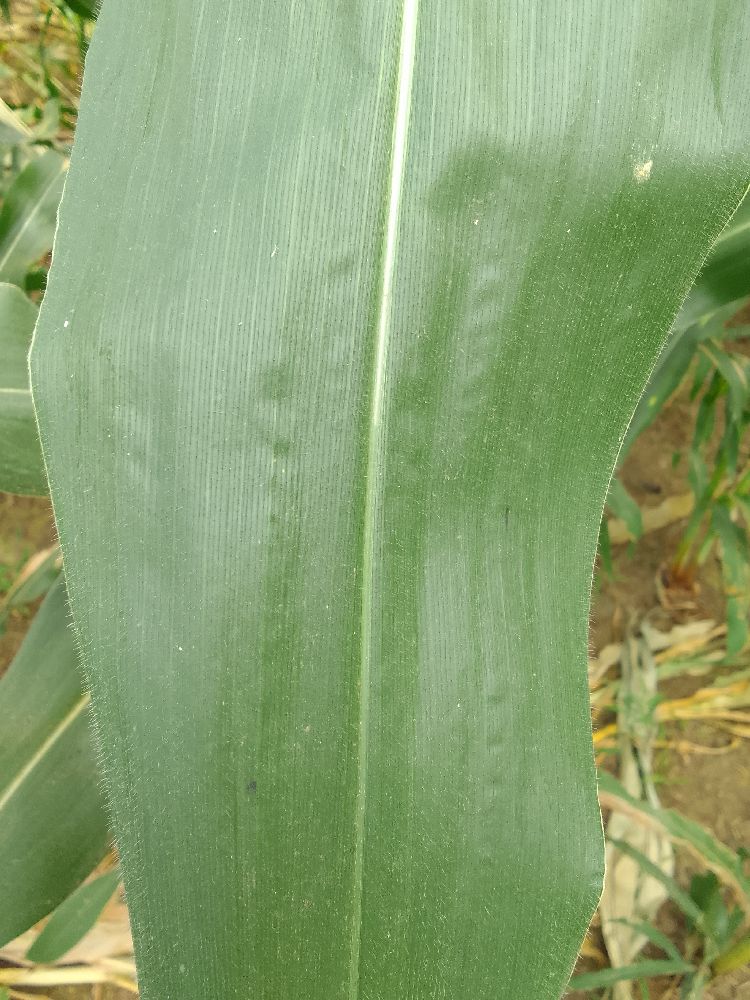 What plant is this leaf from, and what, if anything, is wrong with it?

maize, healthy
